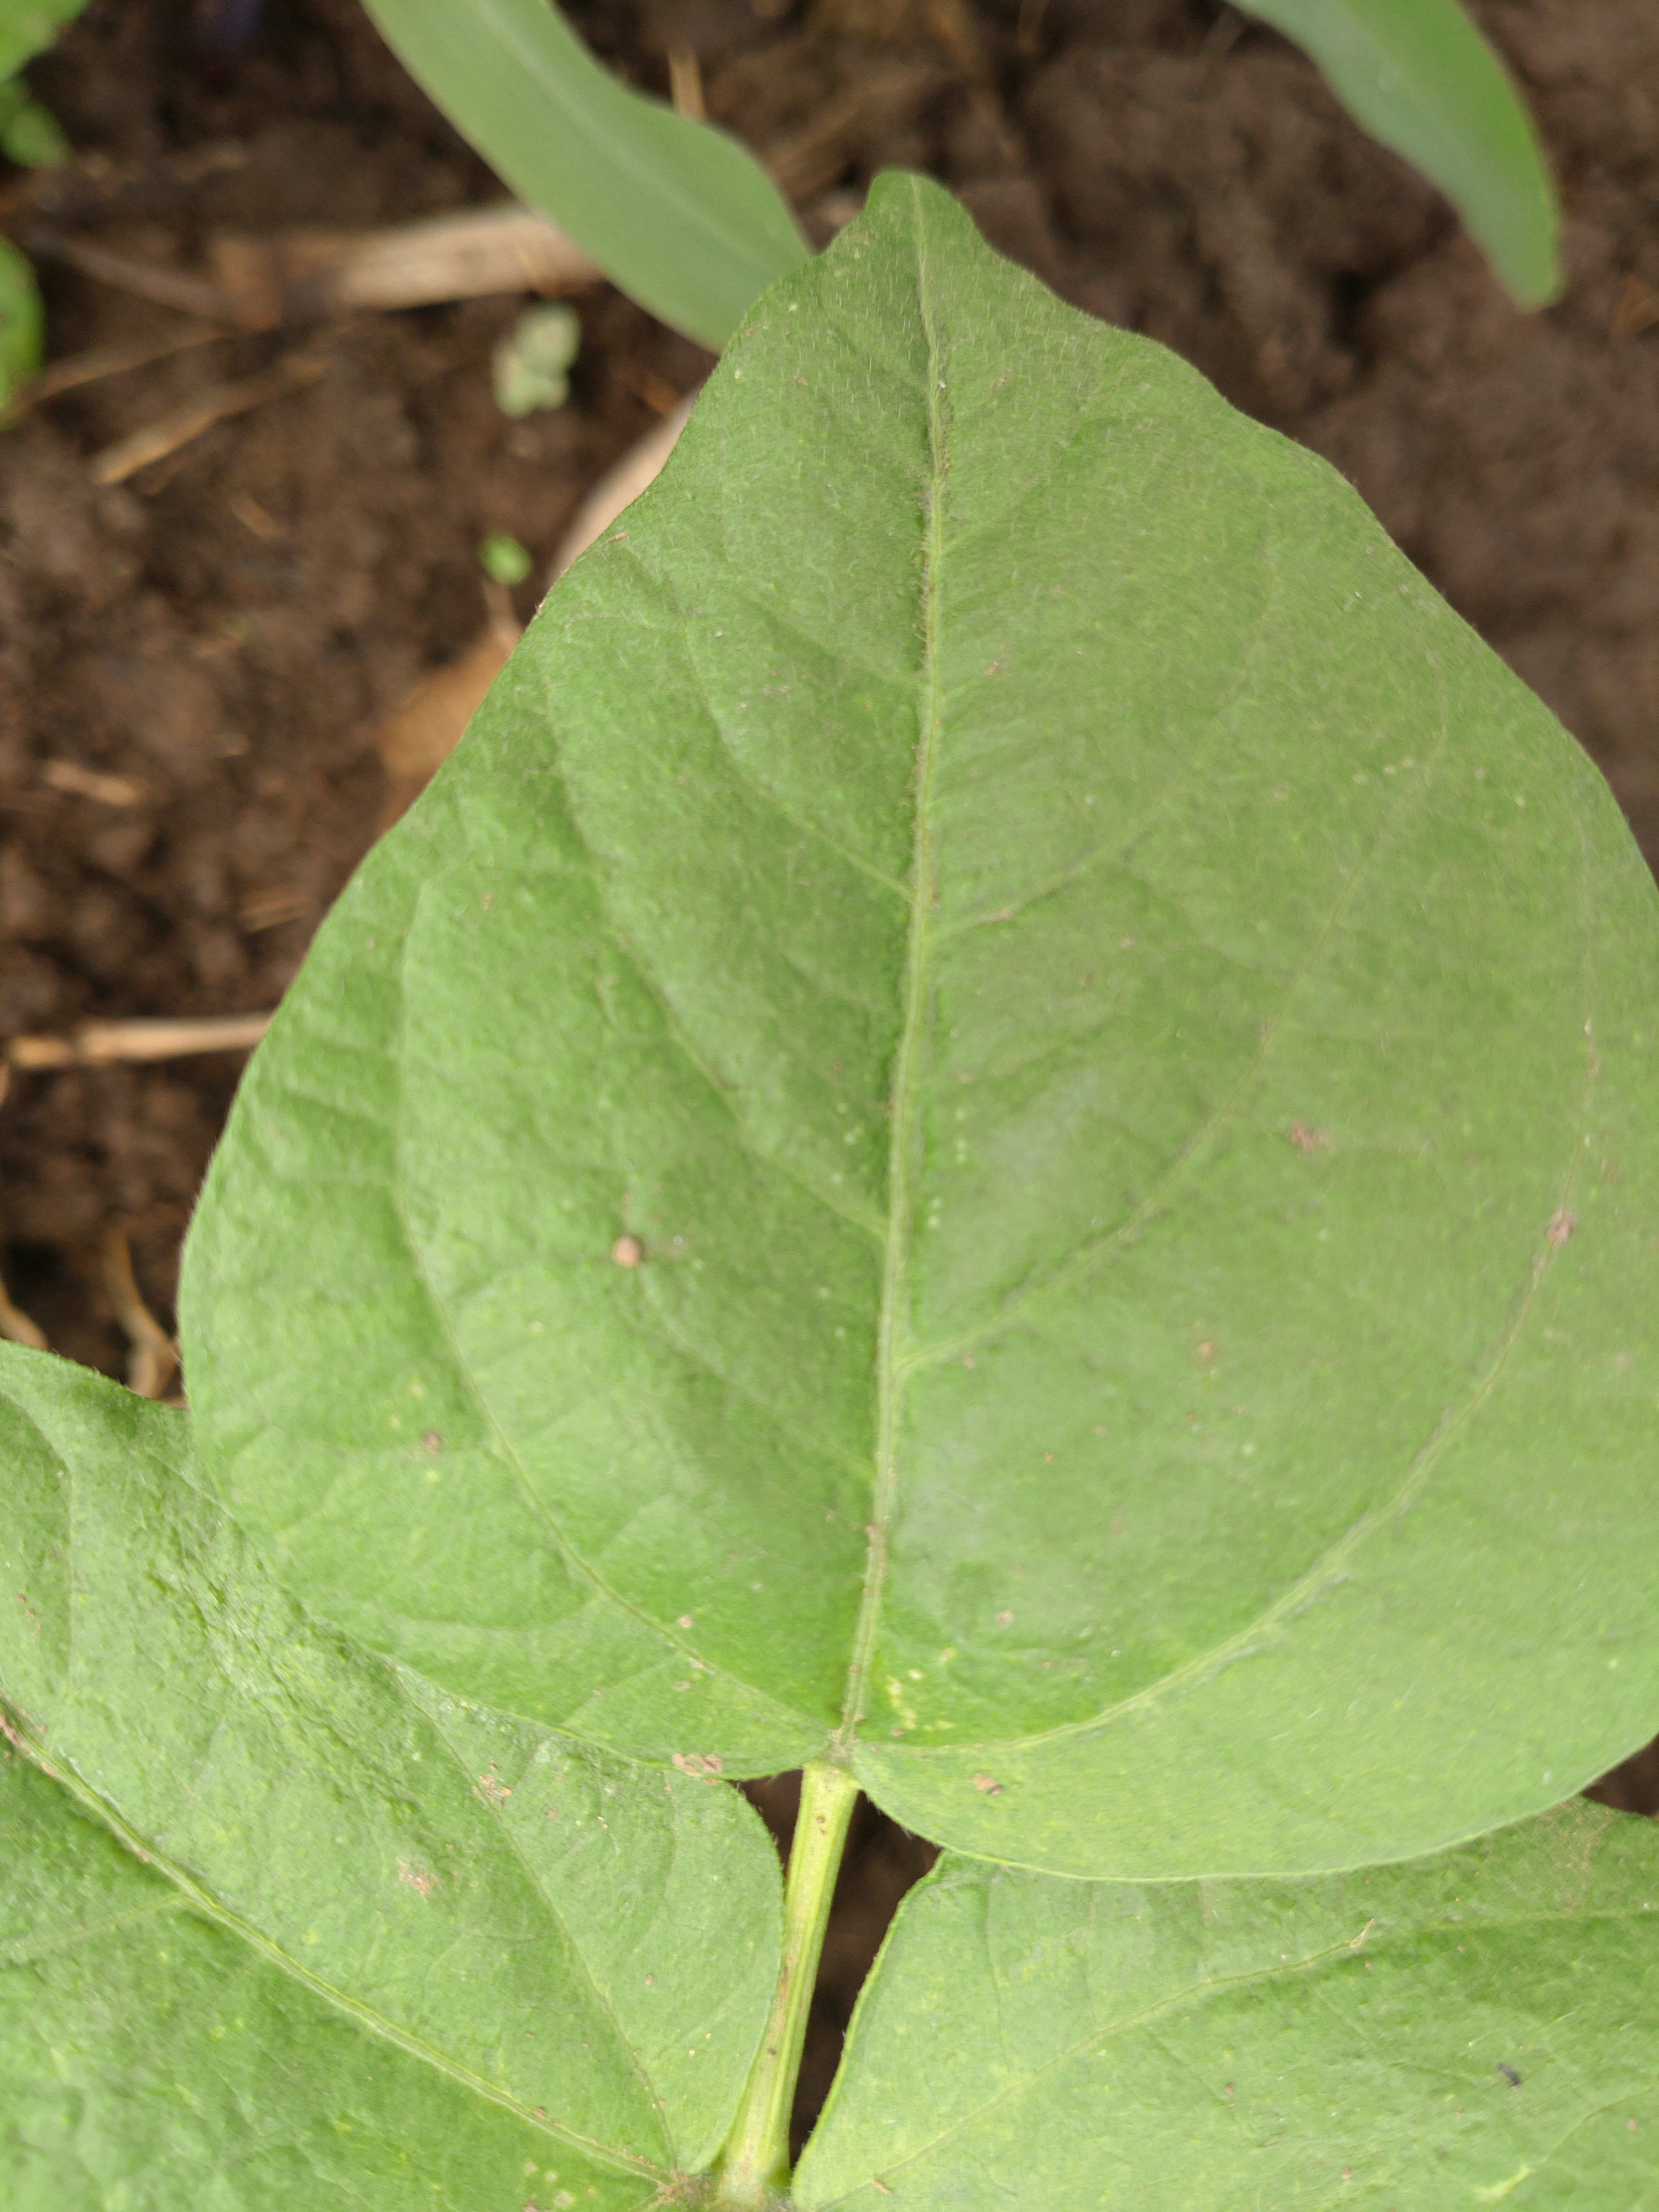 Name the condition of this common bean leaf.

healthy
